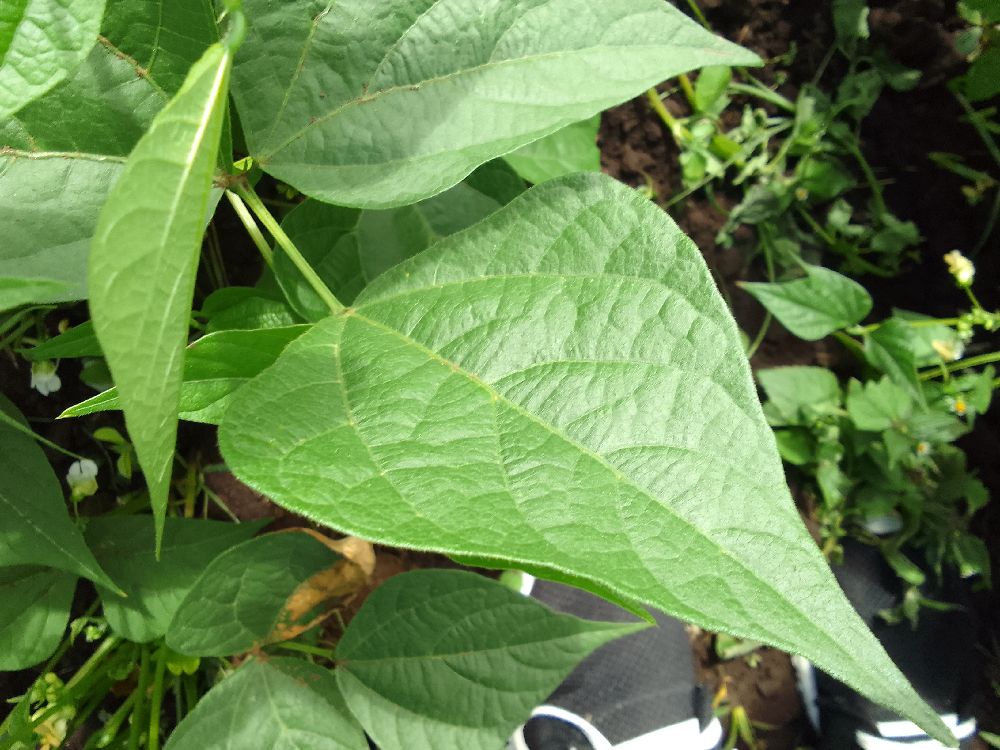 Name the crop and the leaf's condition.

common bean, healthy
